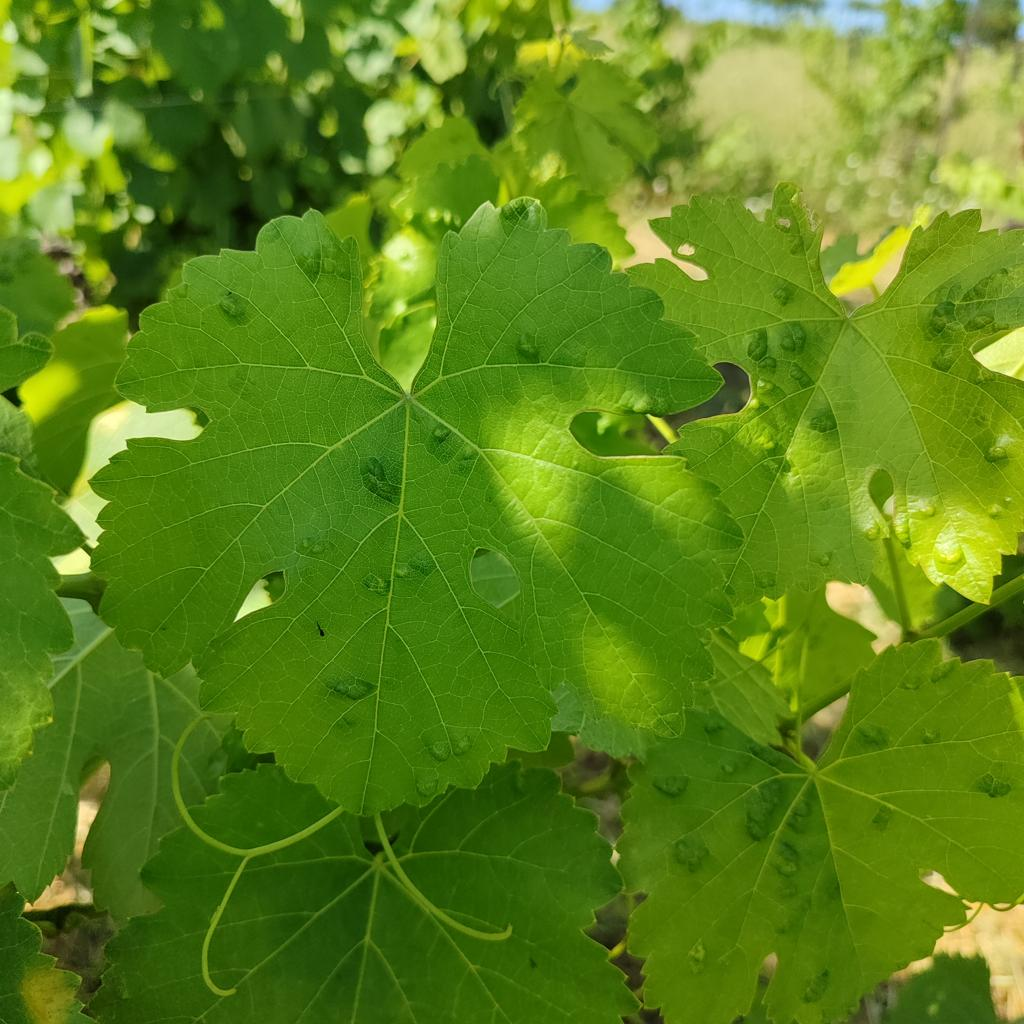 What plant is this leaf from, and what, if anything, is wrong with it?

grapevine, erineum mite
